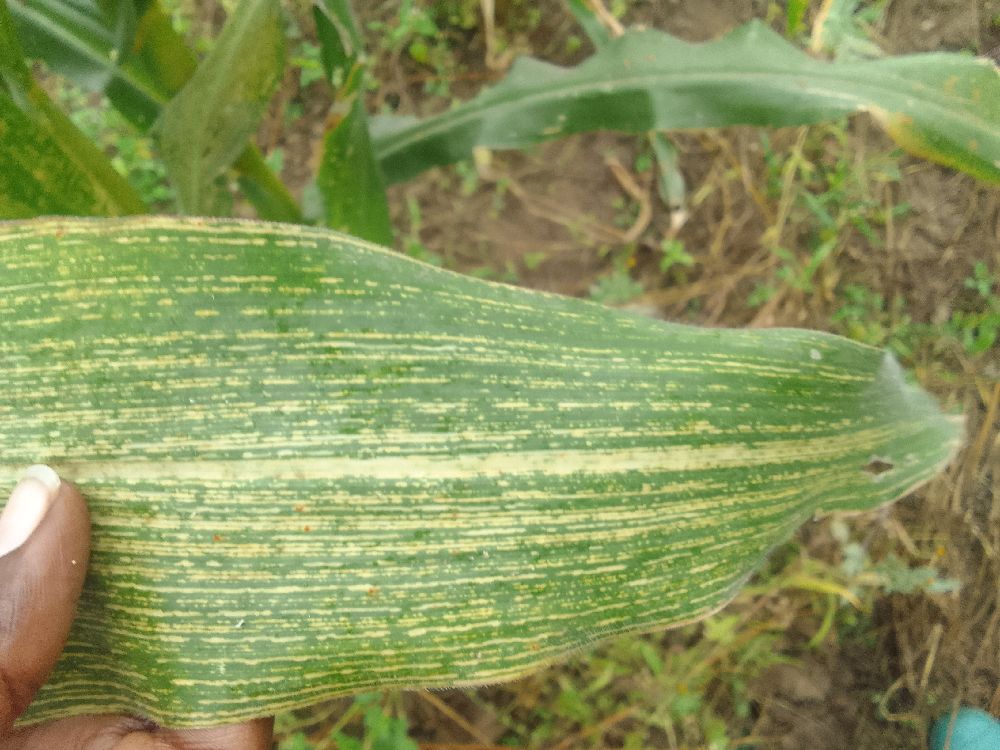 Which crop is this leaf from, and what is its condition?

maize, maize streak virus
